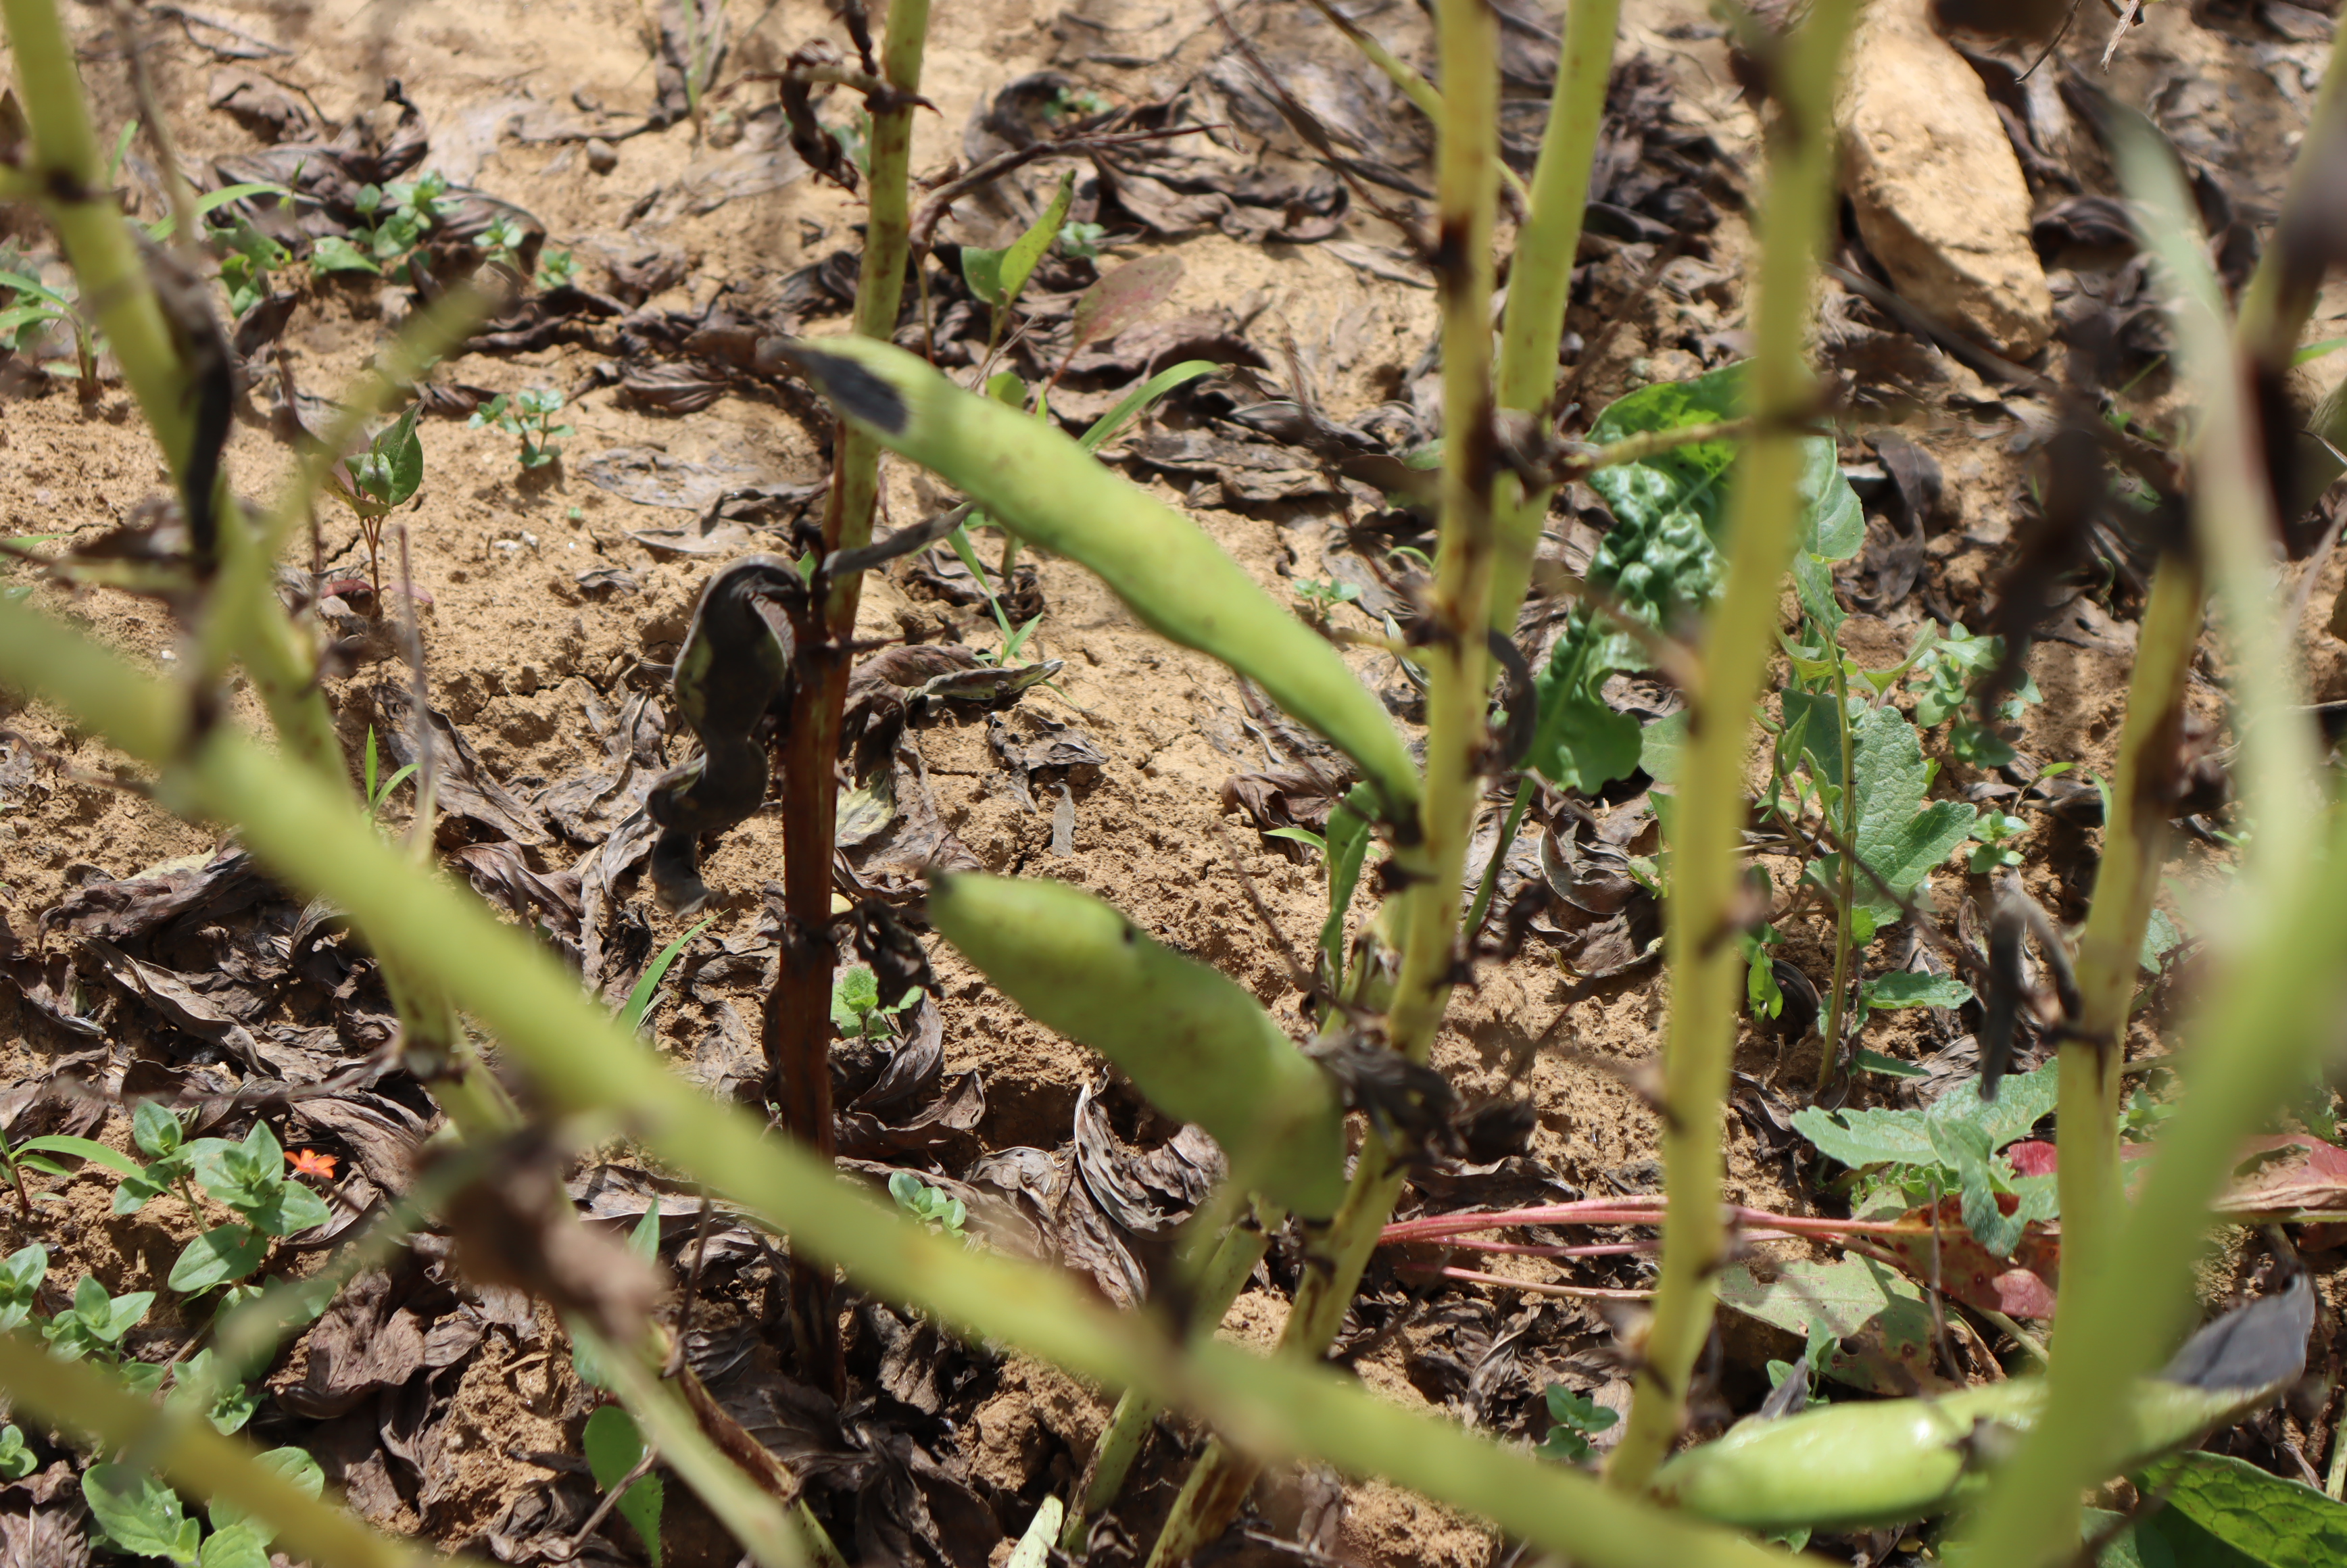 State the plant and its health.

faba bean, chocolate spot, rust
